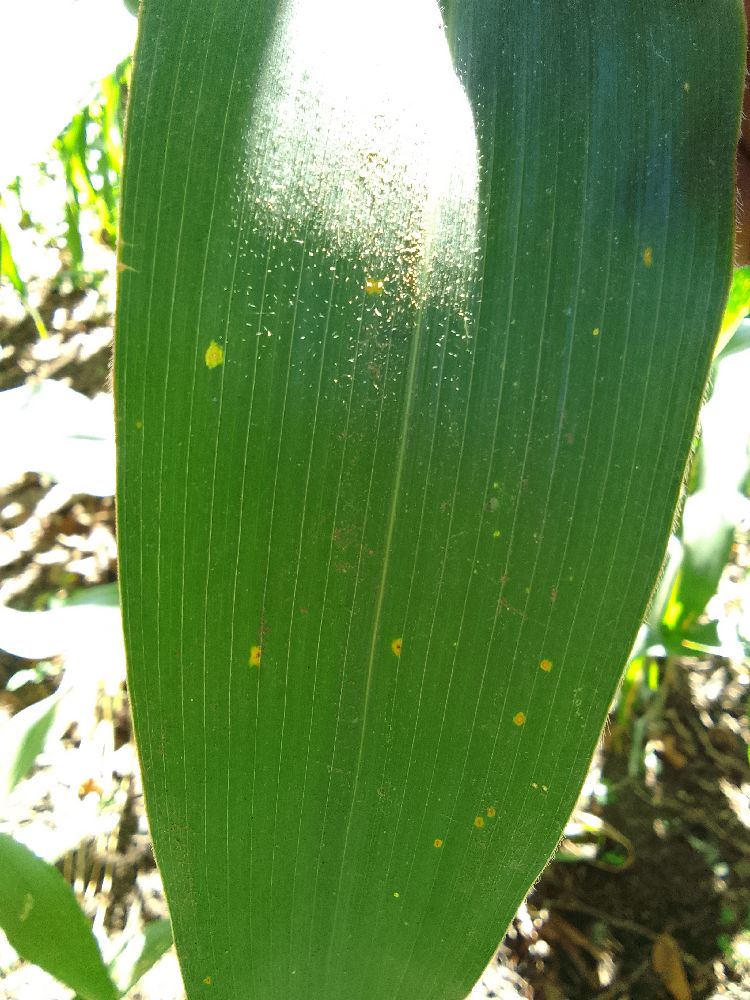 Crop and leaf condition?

maize, healthy
